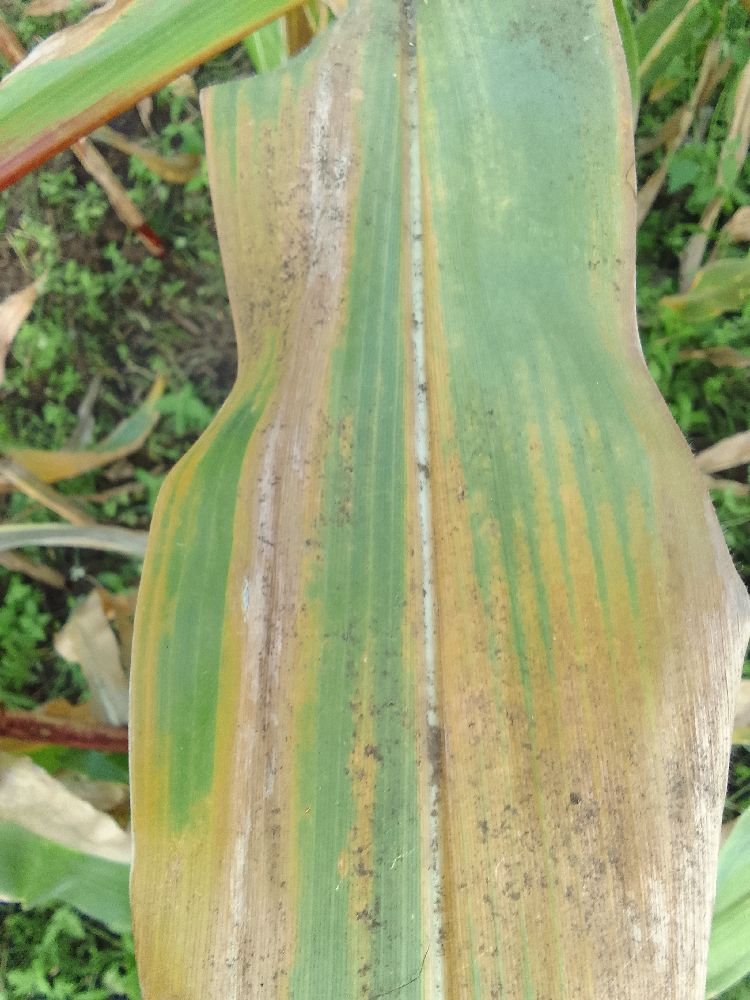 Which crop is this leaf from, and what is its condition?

maize, maize lethal necrosis
